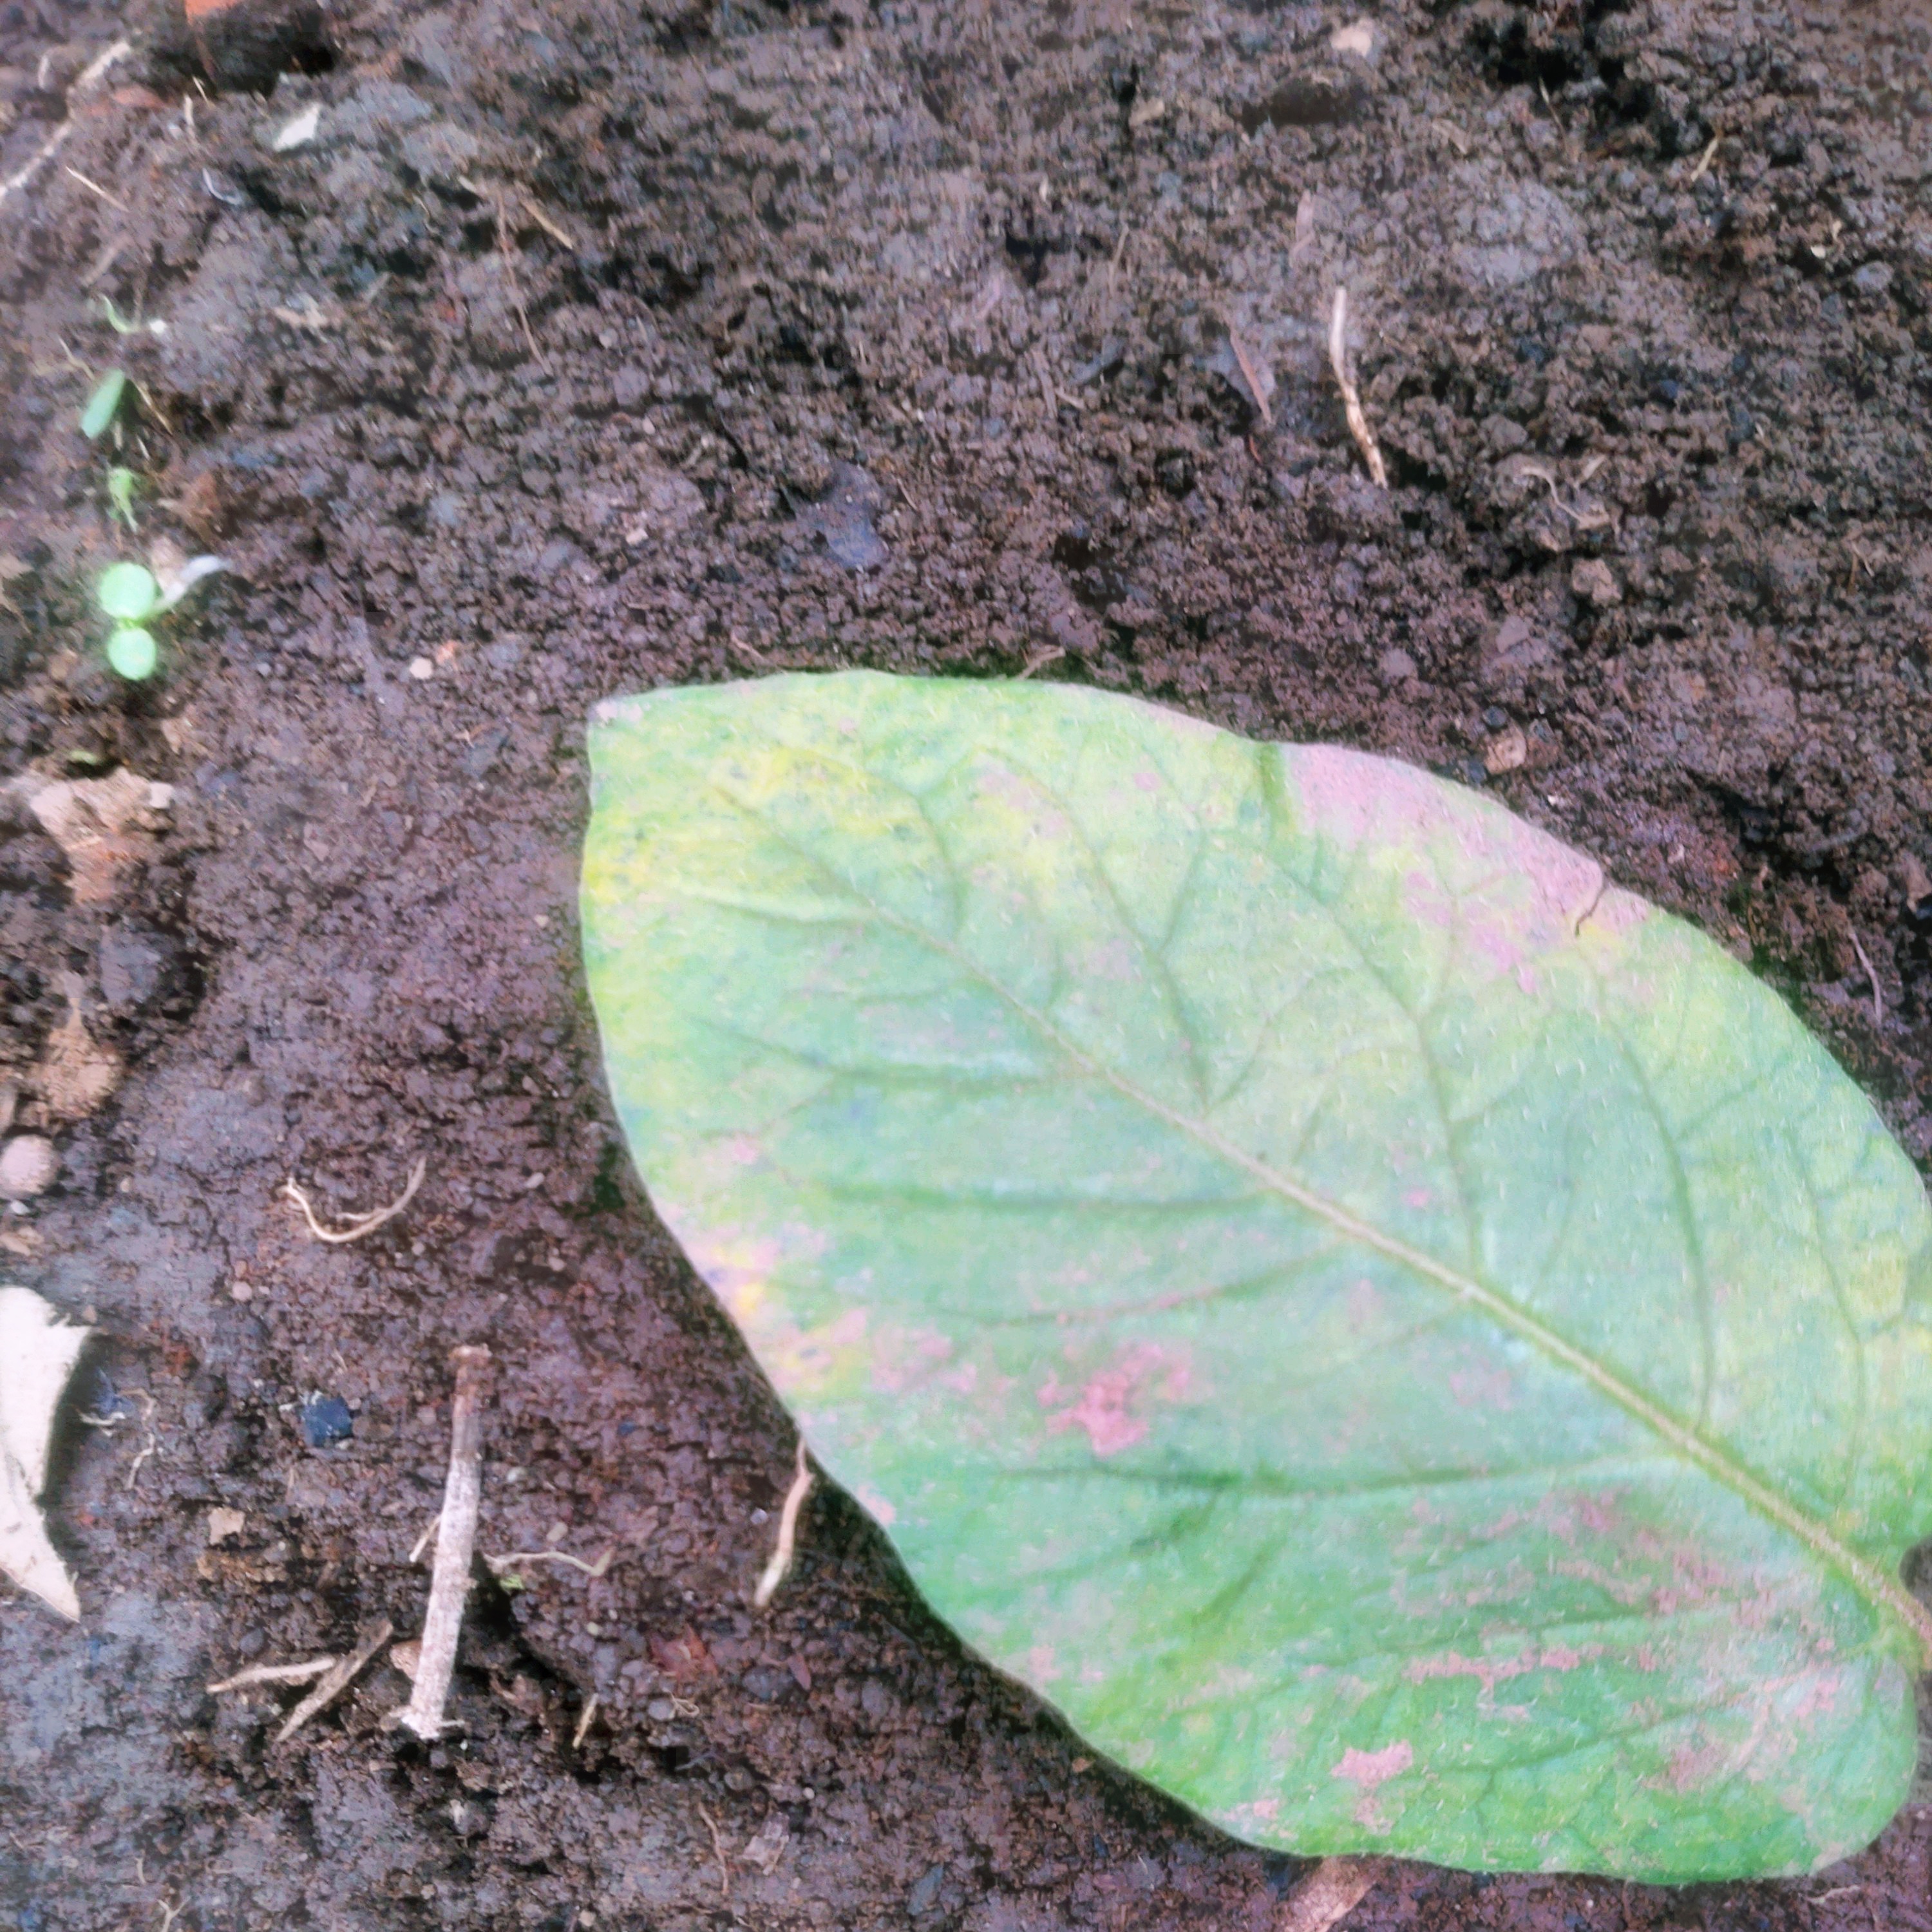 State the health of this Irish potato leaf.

late blight
